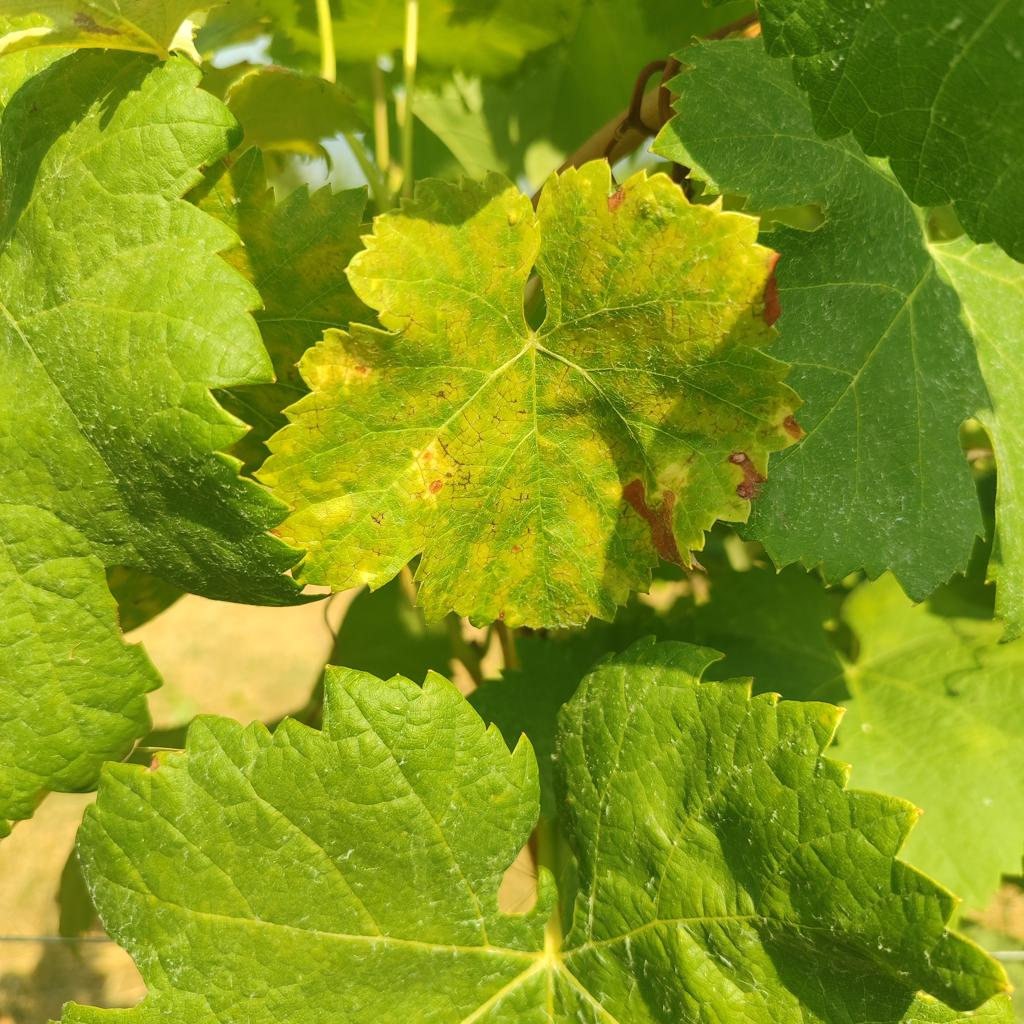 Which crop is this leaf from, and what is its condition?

grapevine, esca complex
